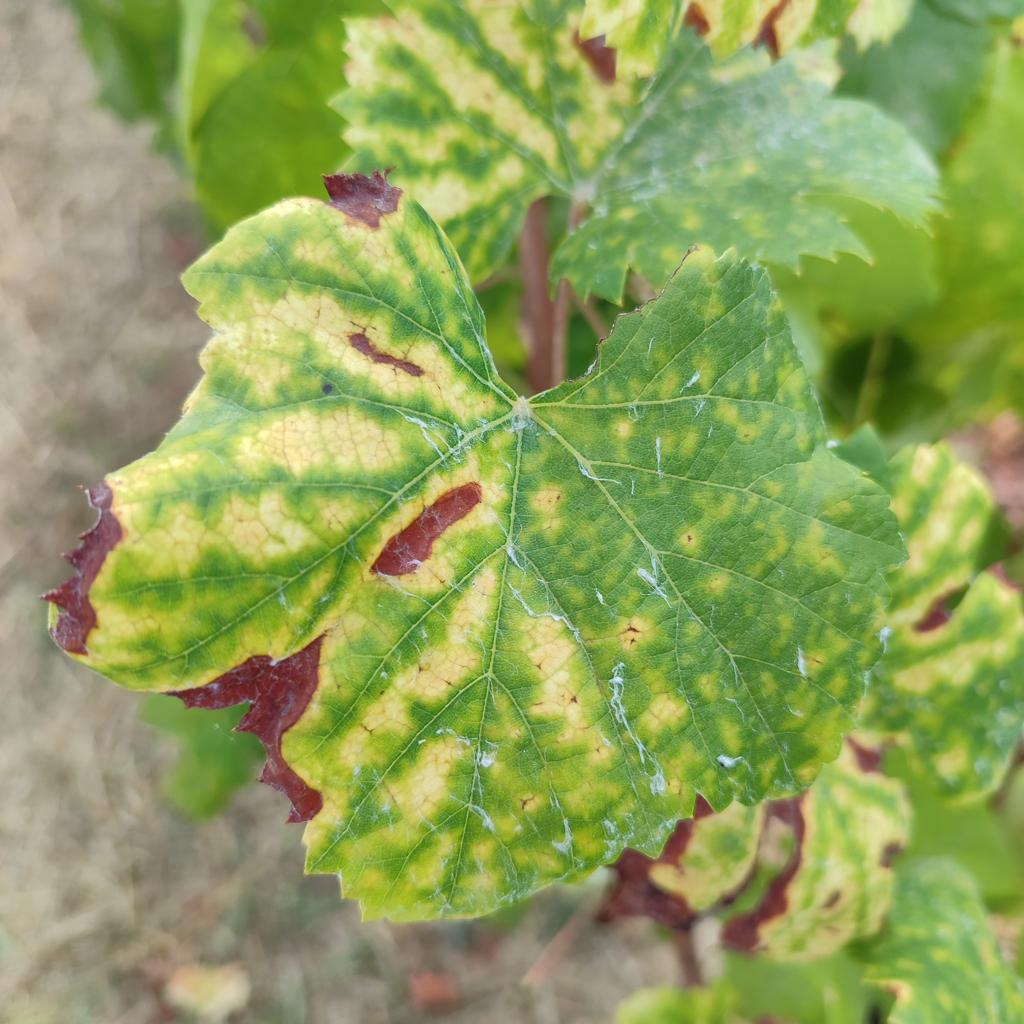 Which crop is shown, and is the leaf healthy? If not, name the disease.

grapevine, esca complex
